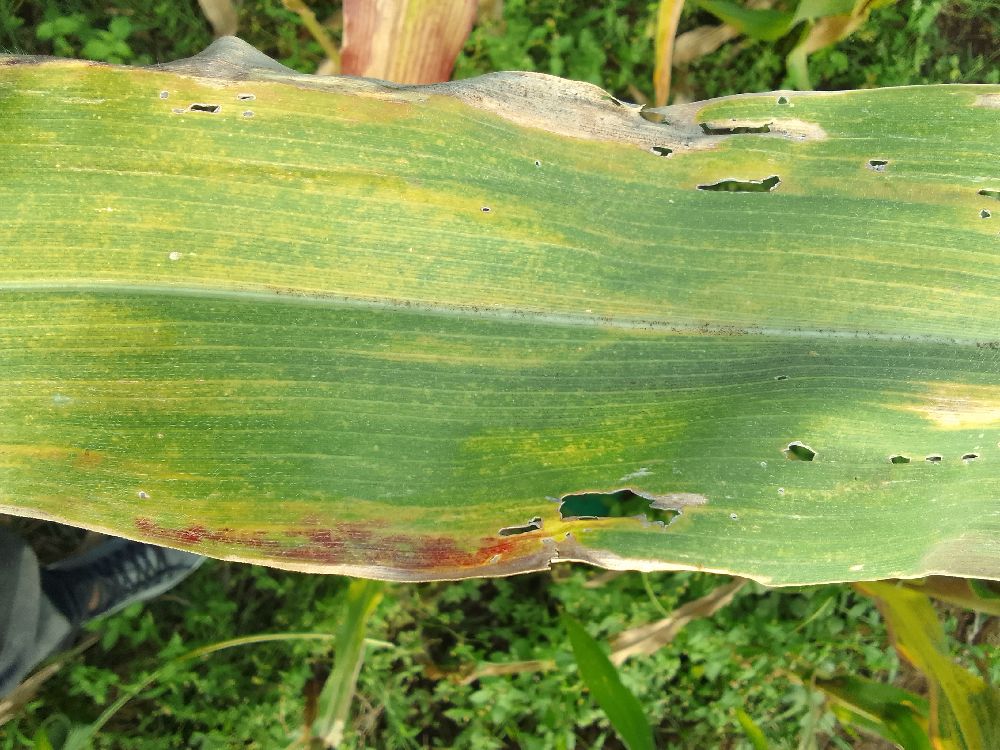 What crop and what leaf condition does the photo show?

maize, maize lethal necrosis
